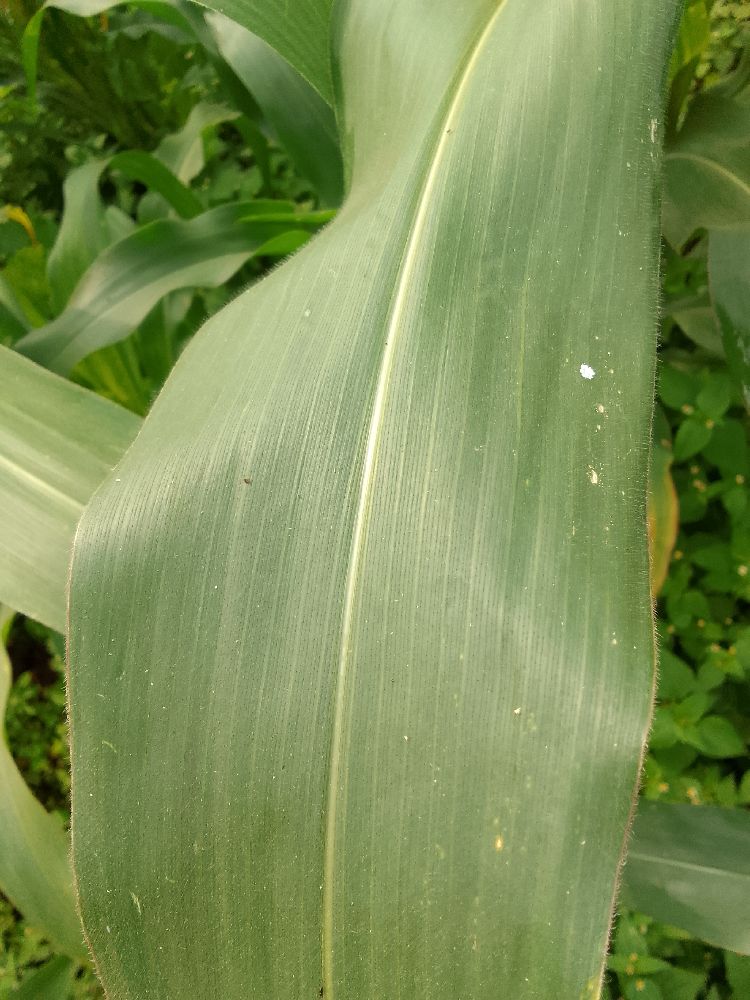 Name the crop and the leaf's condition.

maize, healthy
